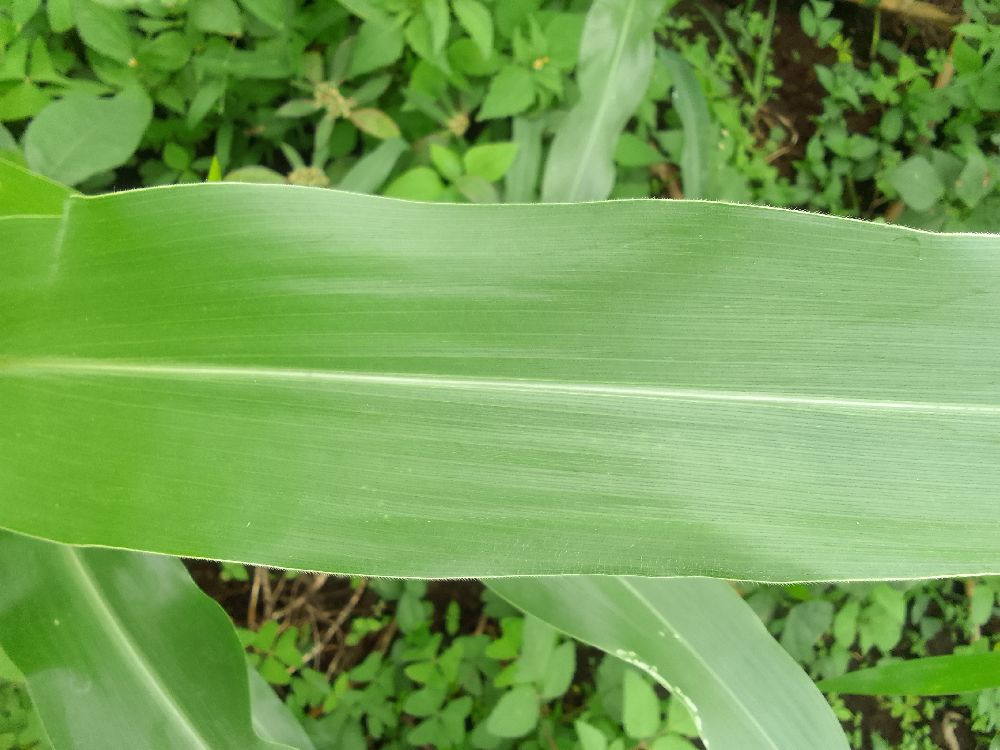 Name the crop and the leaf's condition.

maize, healthy
